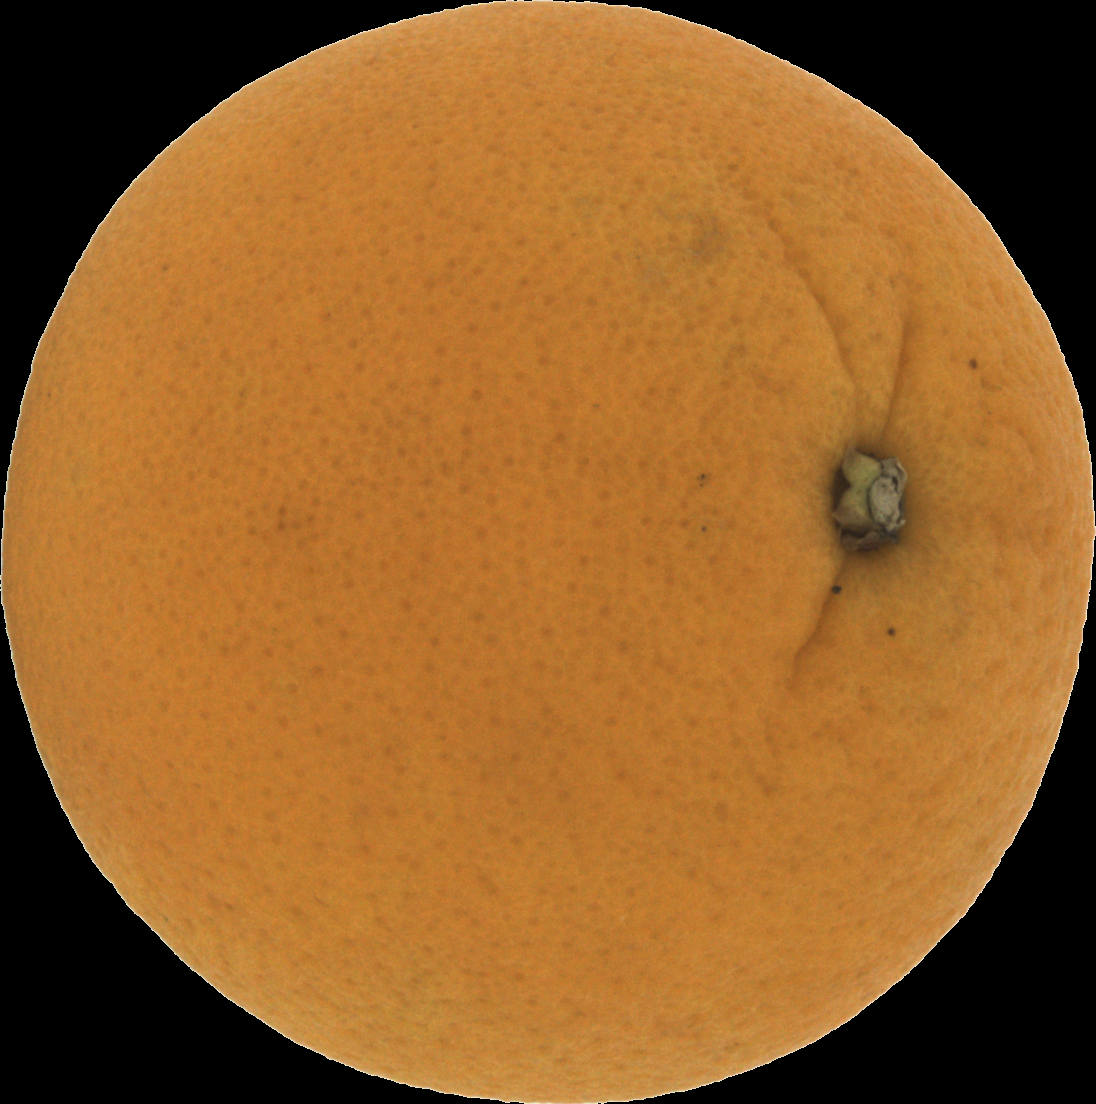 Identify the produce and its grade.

orange, good
